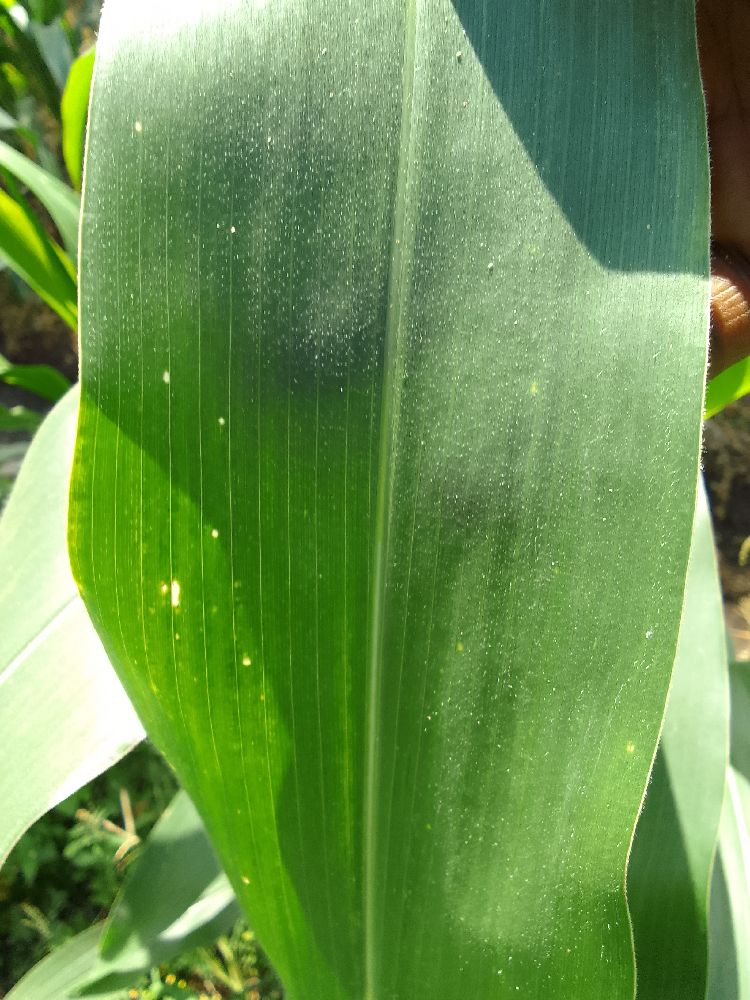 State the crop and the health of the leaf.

maize, healthy
